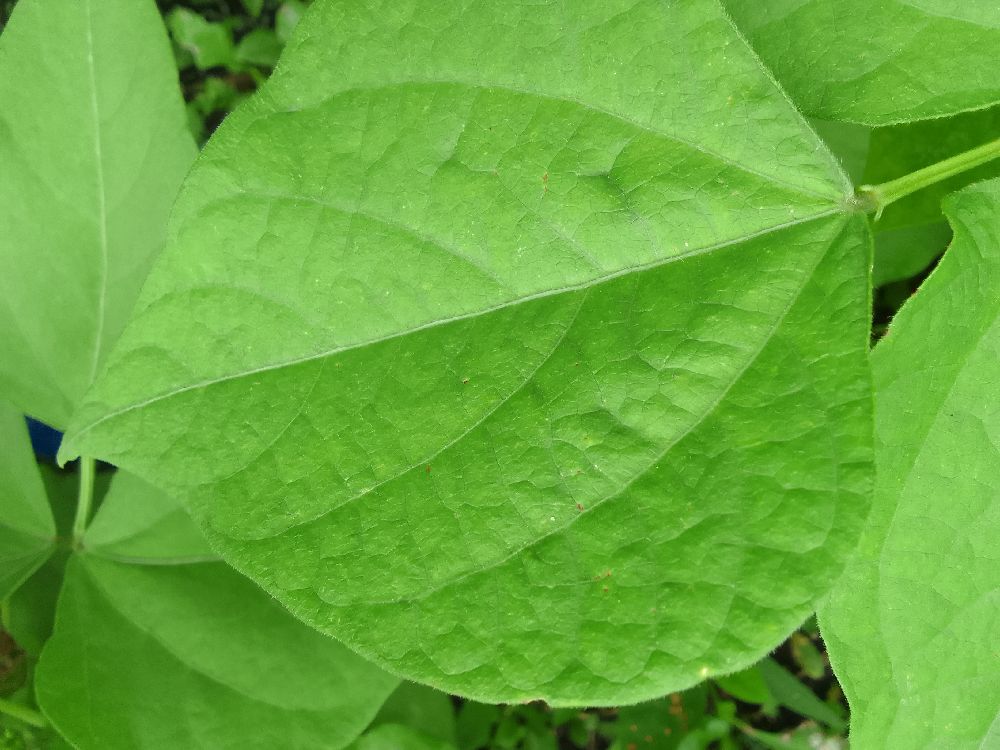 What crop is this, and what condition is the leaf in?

common bean, healthy
